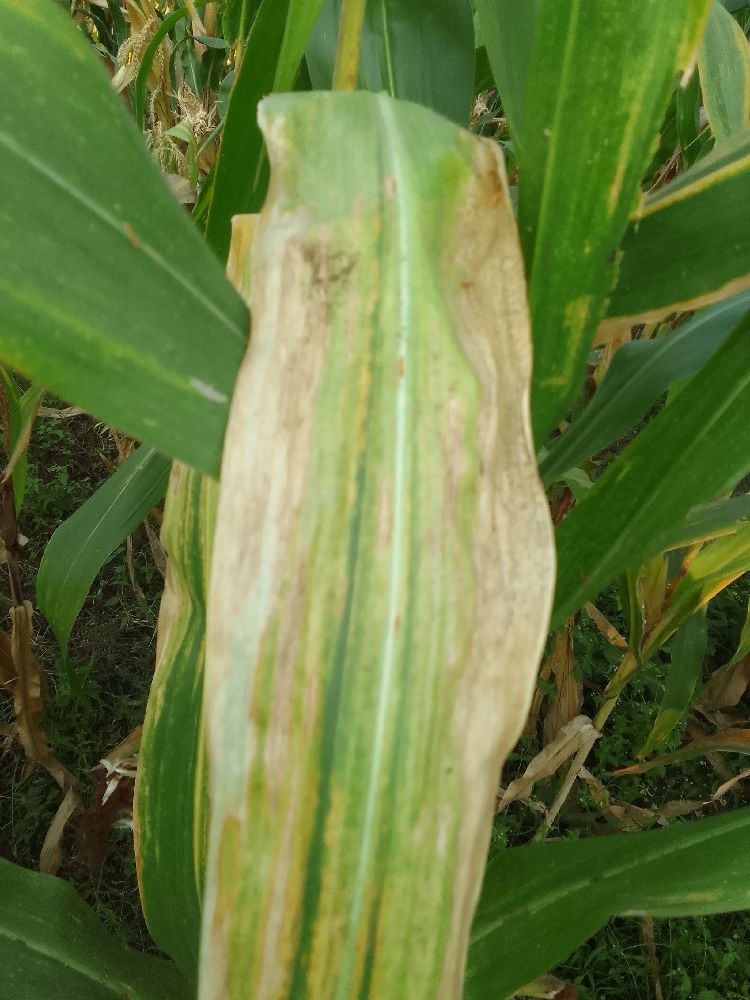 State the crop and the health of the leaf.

maize, maize lethal necrosis
